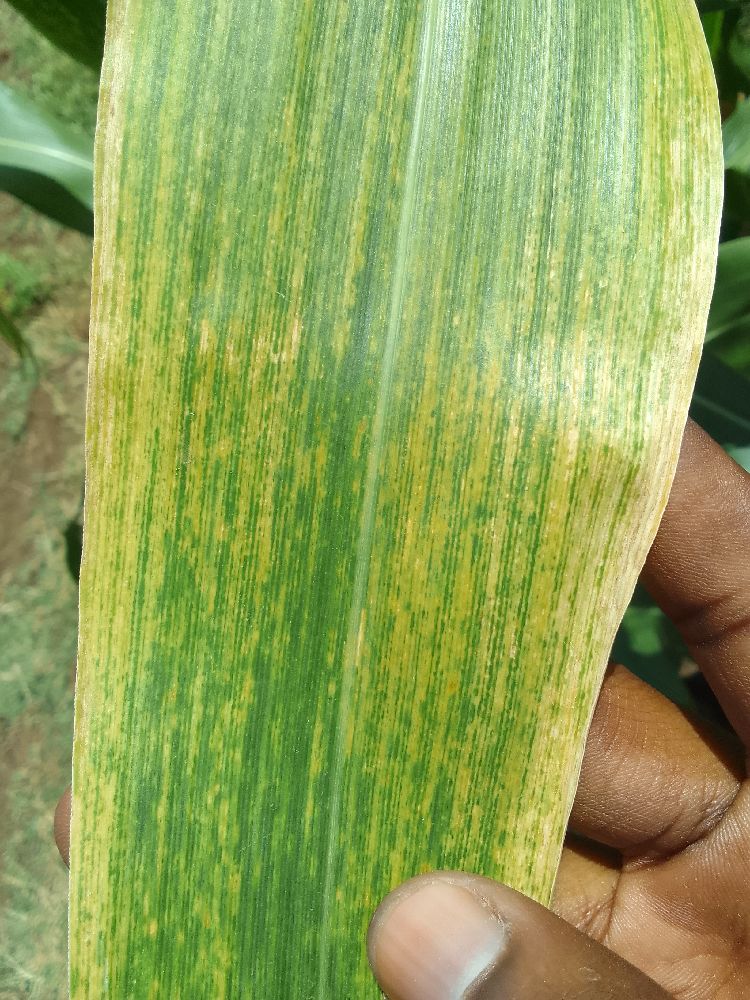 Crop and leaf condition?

maize, maize lethal necrosis
